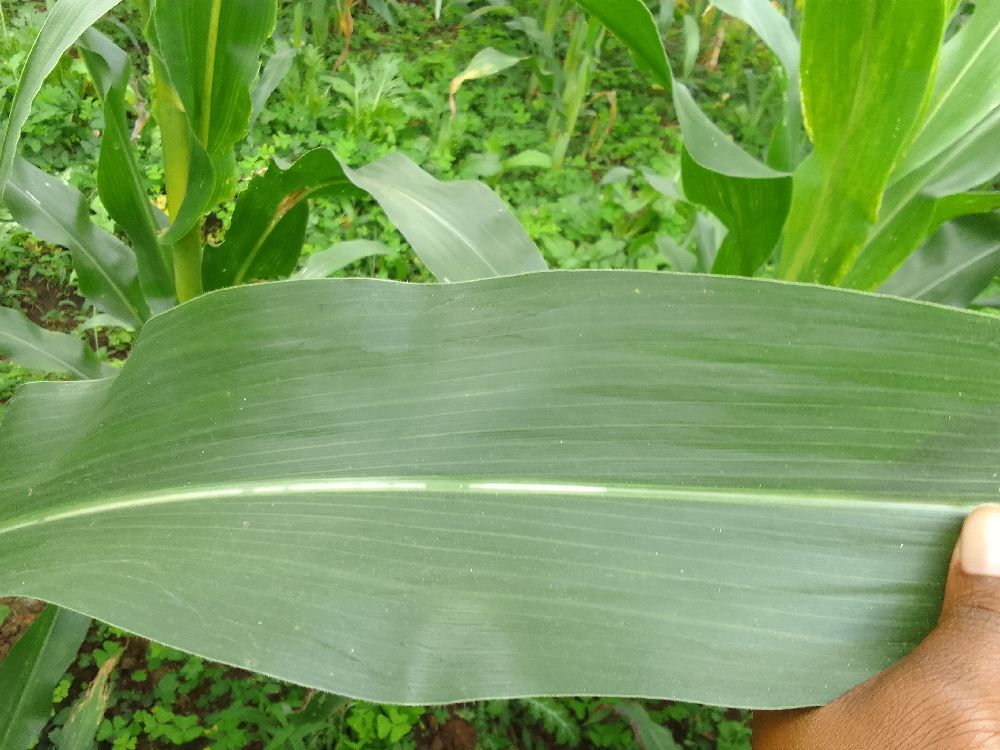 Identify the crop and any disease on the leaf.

maize, healthy
